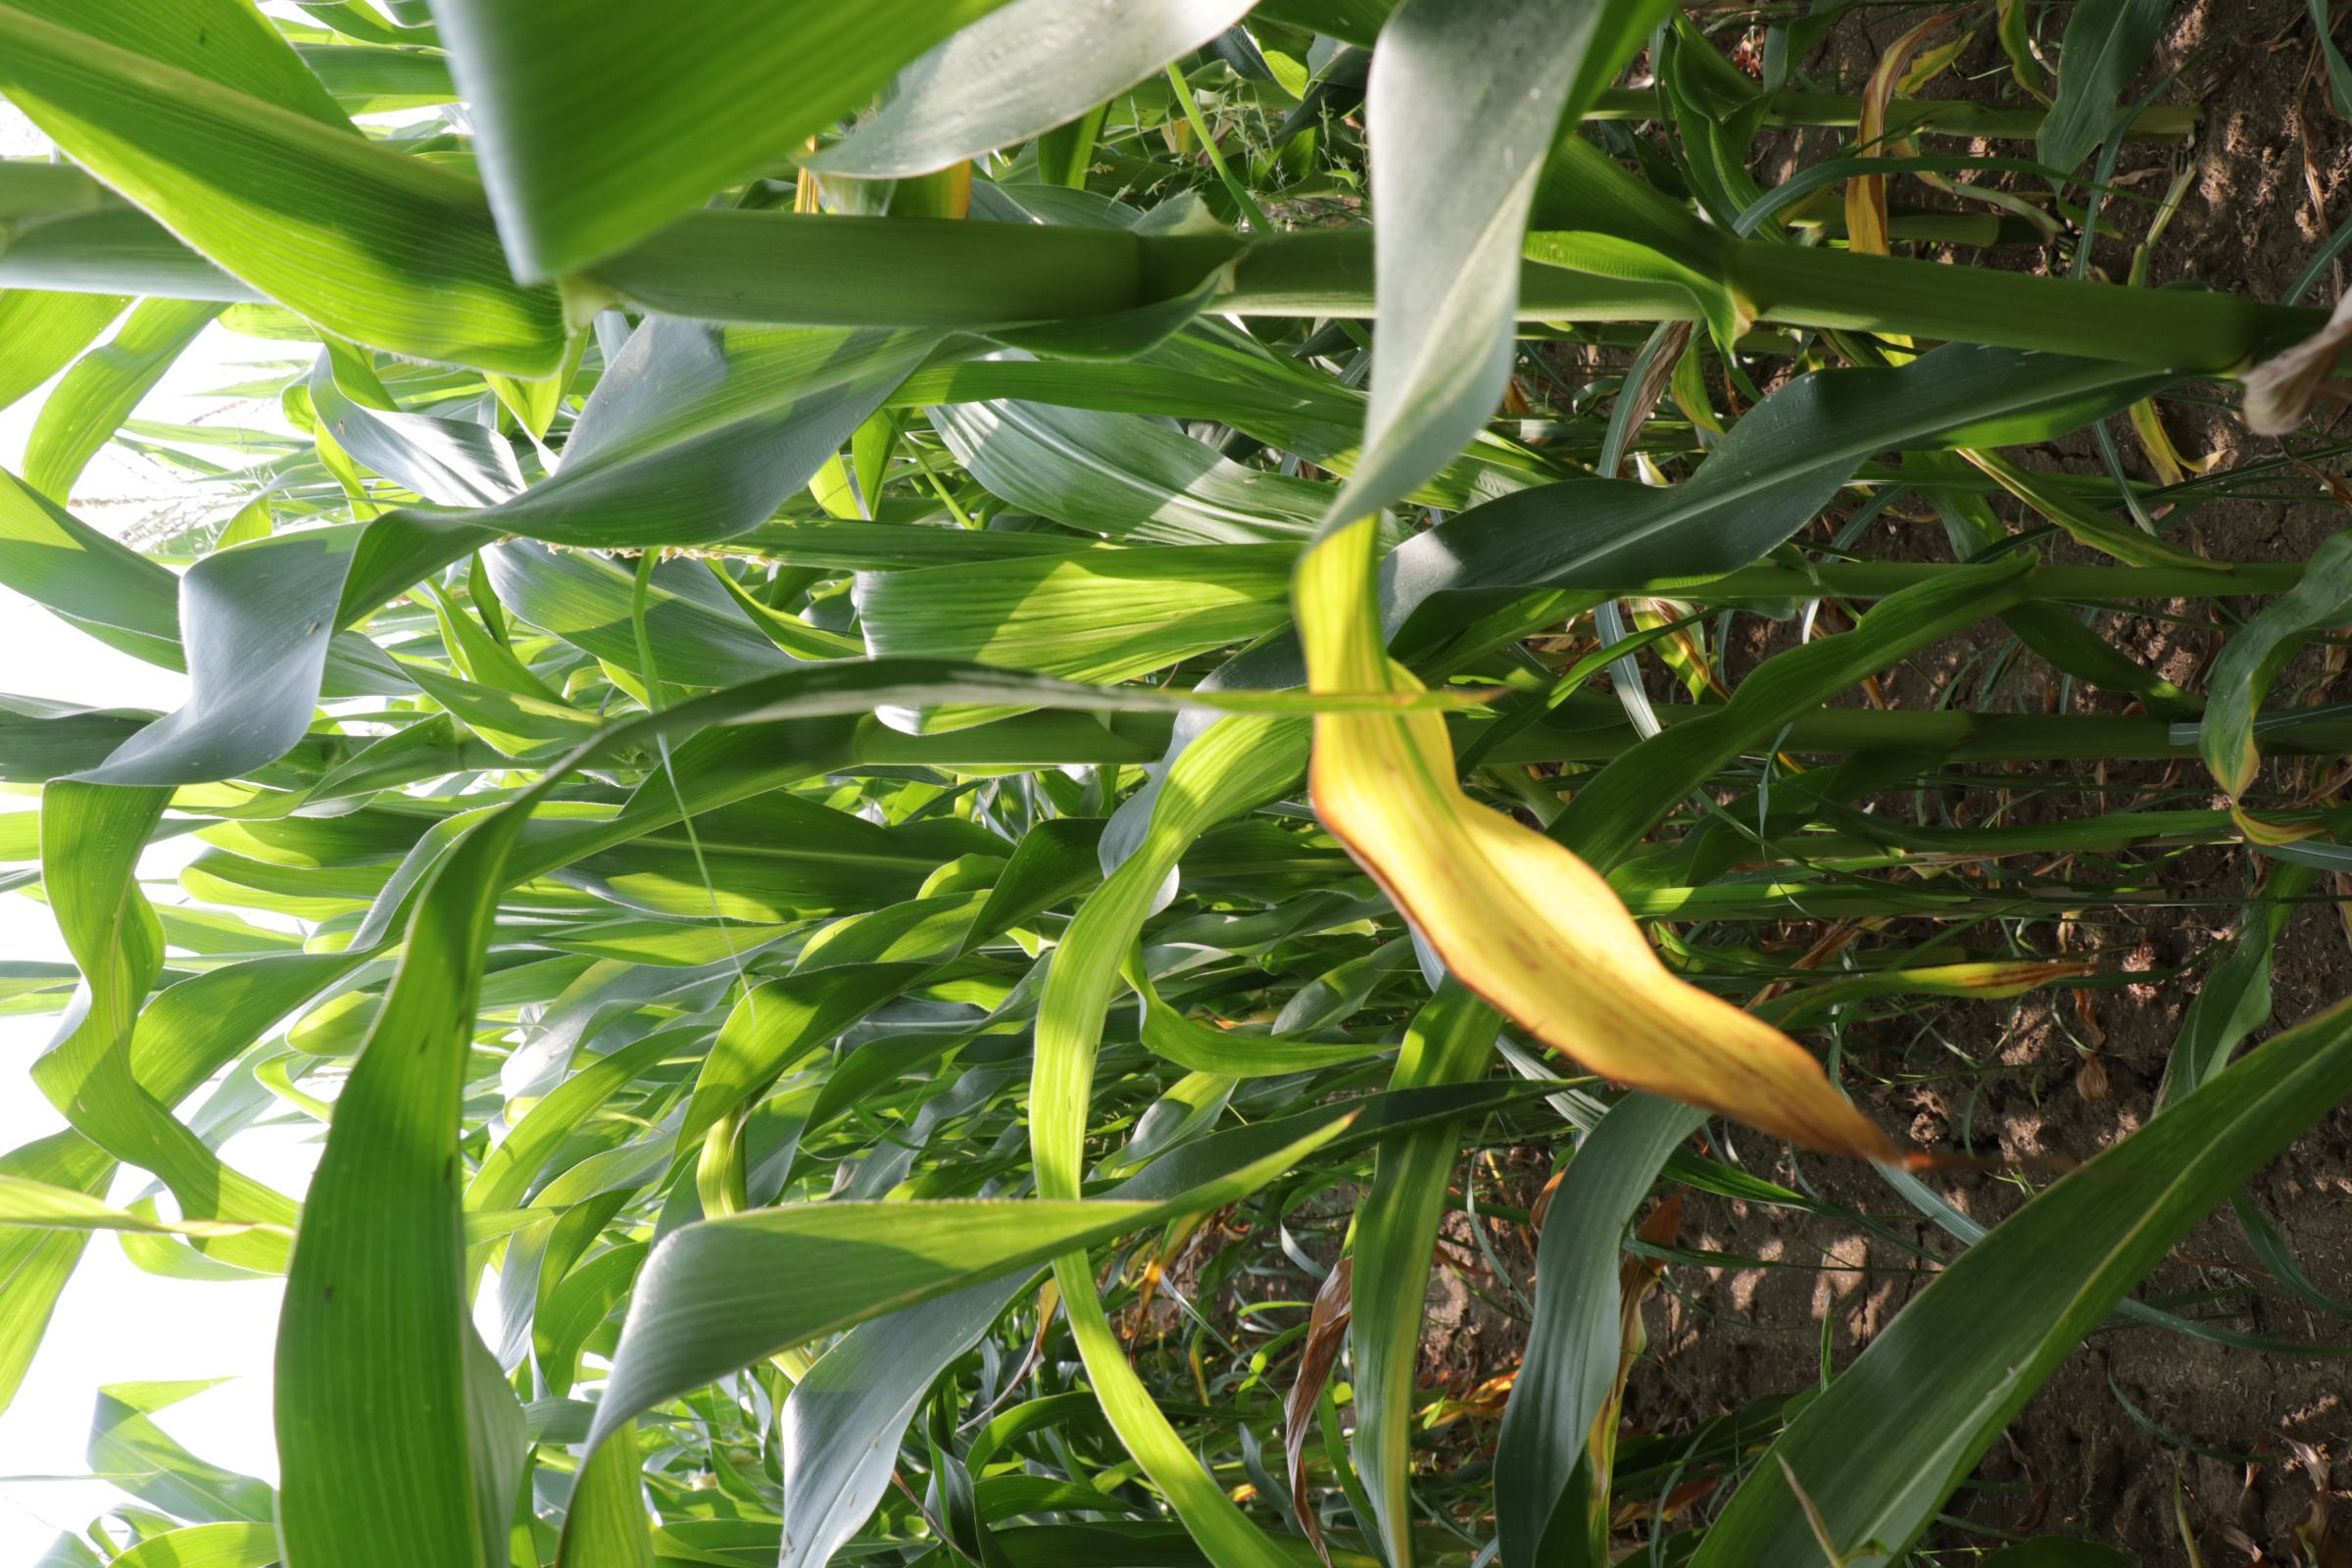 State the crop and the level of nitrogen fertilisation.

maize, full nitrogen fertilisation
